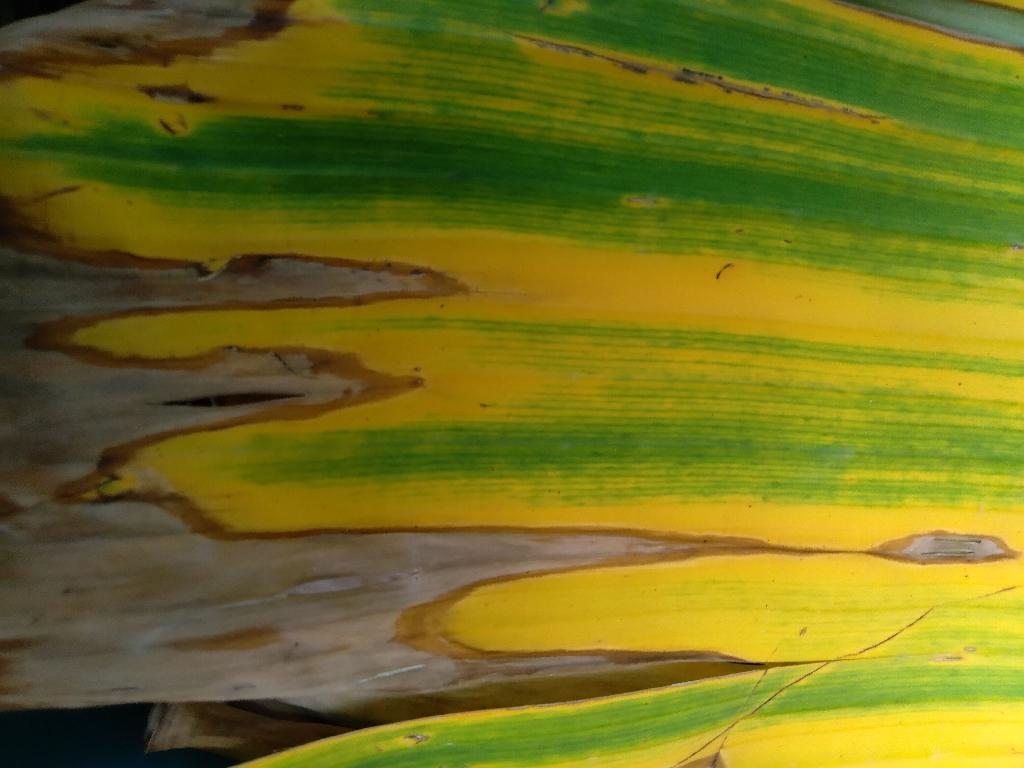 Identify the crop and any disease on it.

banana, fusarium wilt race 1
